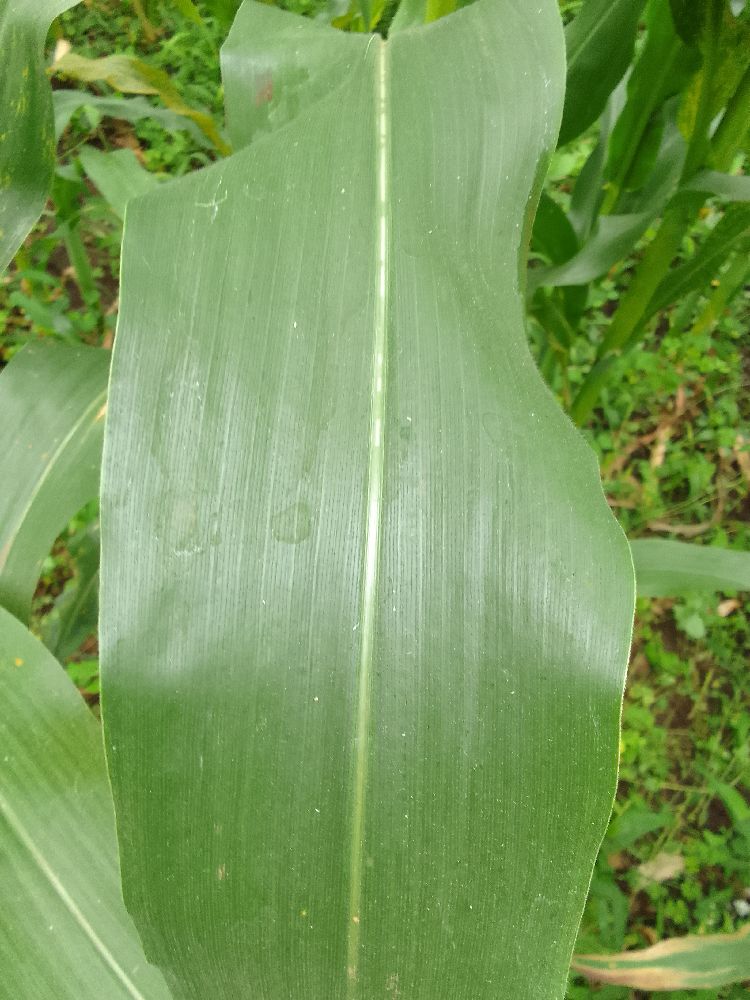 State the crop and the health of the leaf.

maize, healthy
